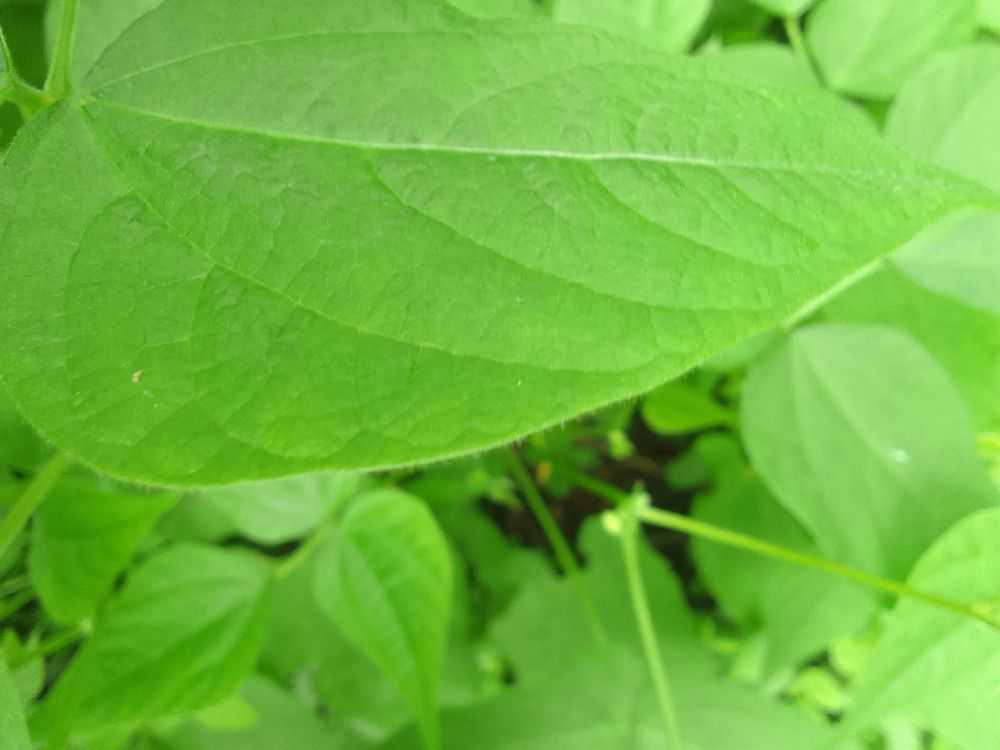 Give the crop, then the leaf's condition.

common bean, healthy
